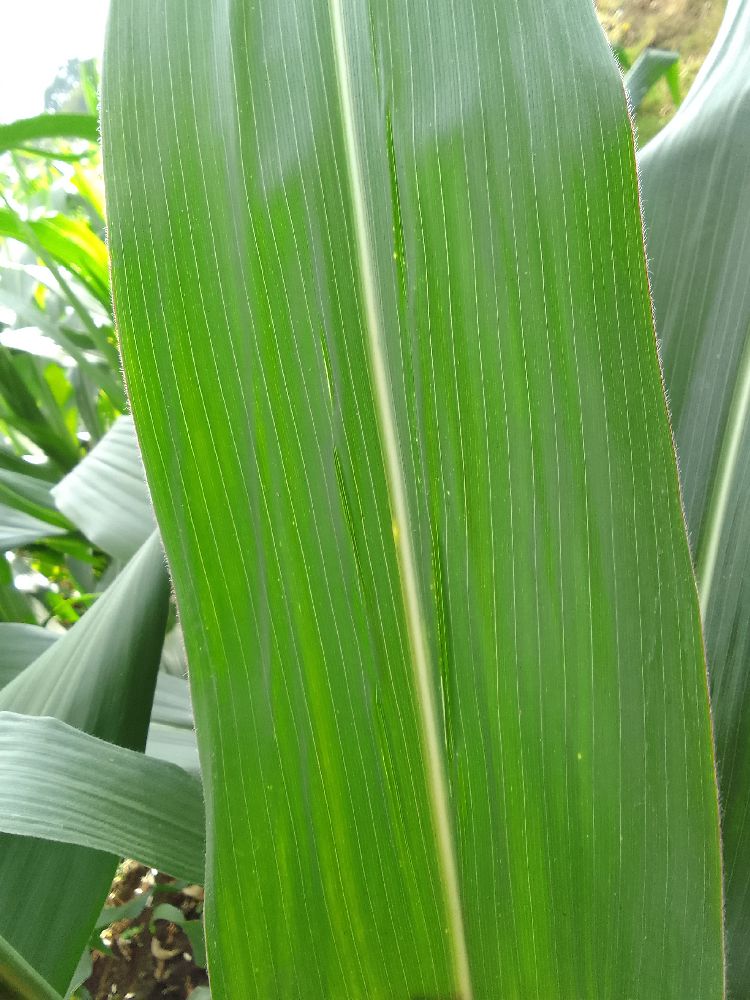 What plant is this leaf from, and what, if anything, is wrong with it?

maize, healthy
